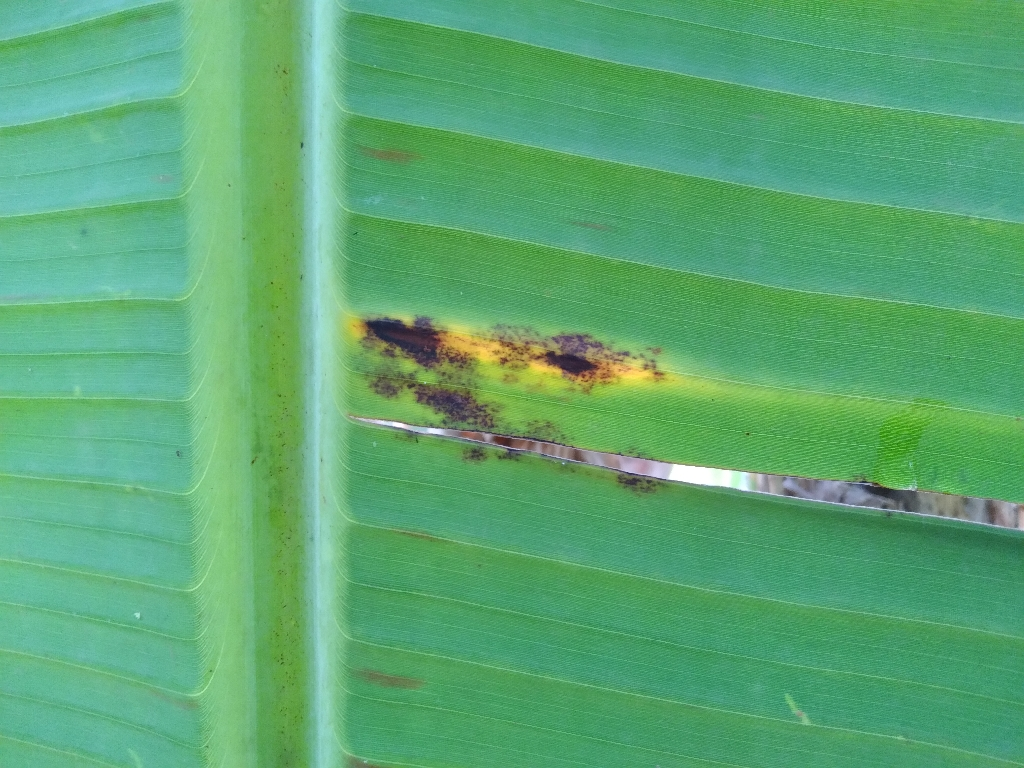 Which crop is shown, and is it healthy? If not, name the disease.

banana, black sigatoka
